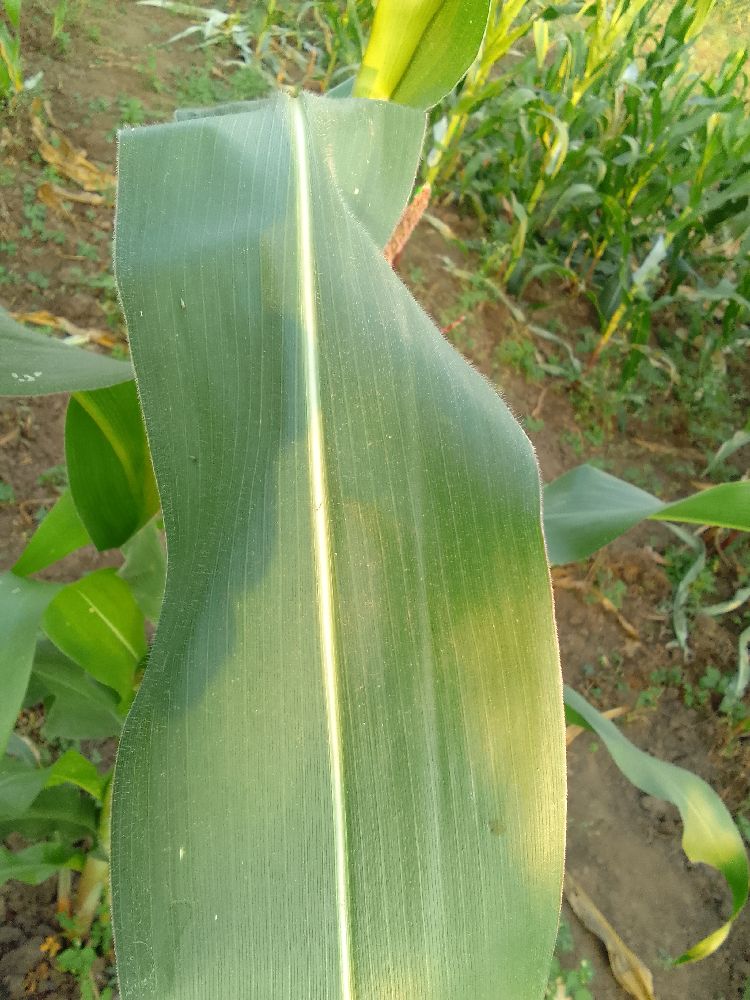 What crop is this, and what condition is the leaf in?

maize, healthy
